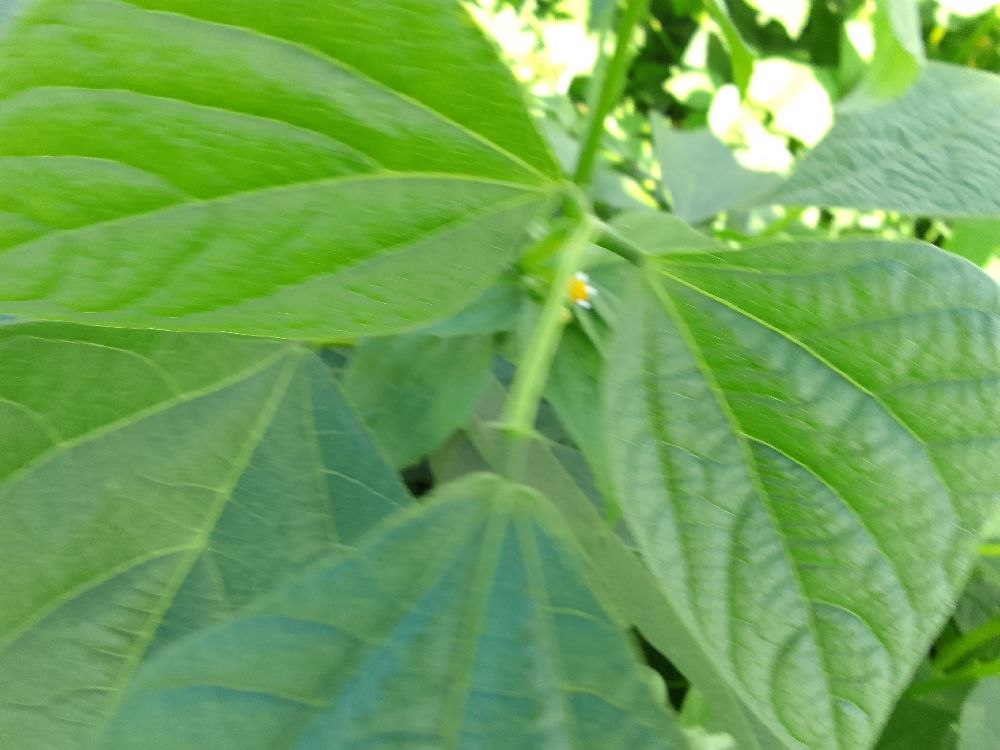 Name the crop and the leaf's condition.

common bean, healthy
